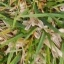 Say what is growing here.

grass
